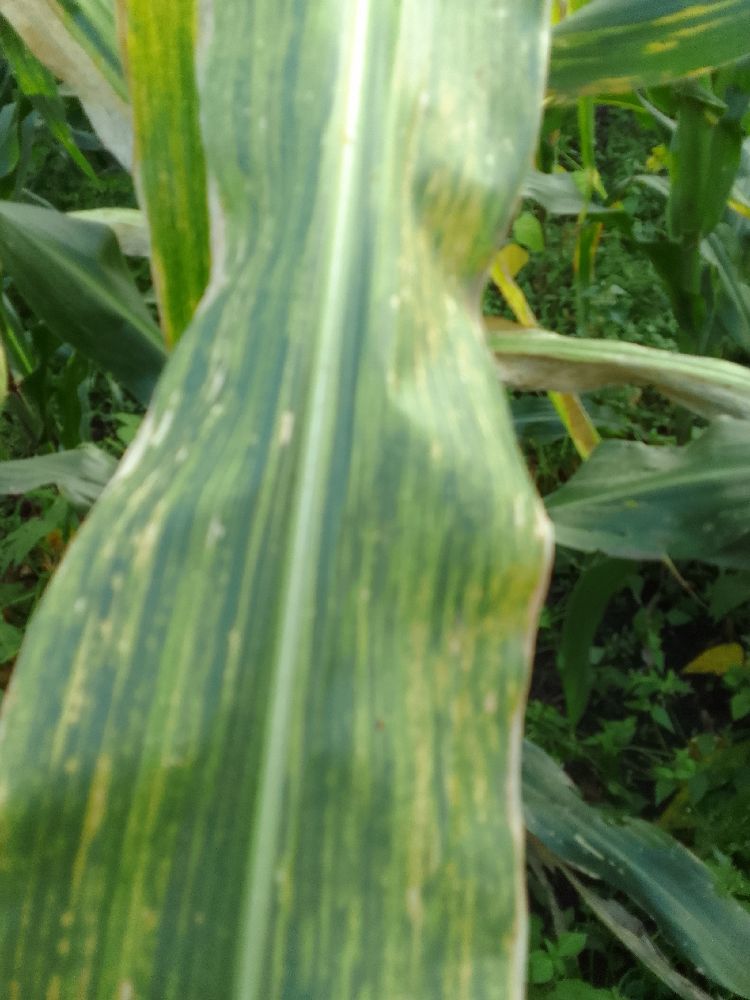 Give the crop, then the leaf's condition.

maize, maize lethal necrosis
